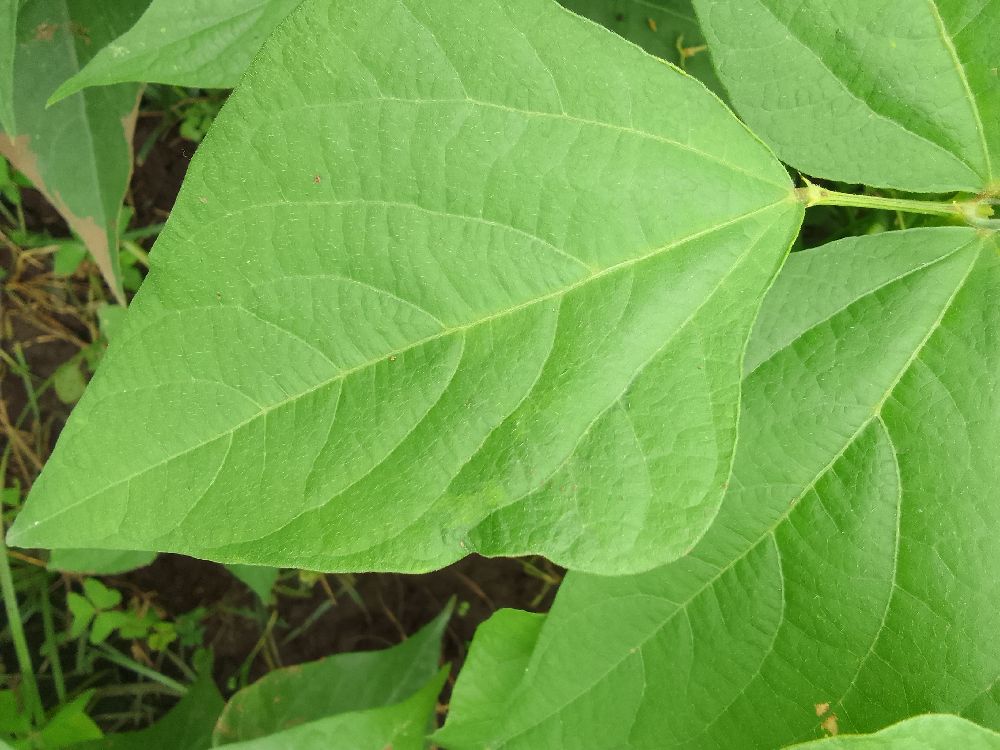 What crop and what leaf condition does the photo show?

common bean, healthy
